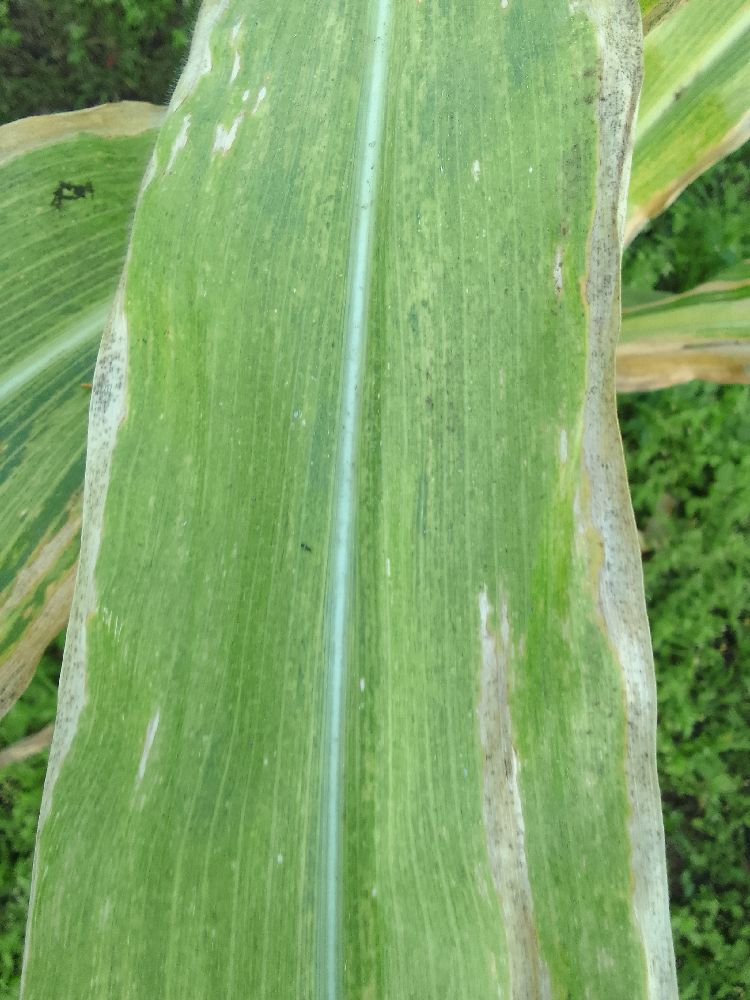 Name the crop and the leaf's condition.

maize, maize lethal necrosis
